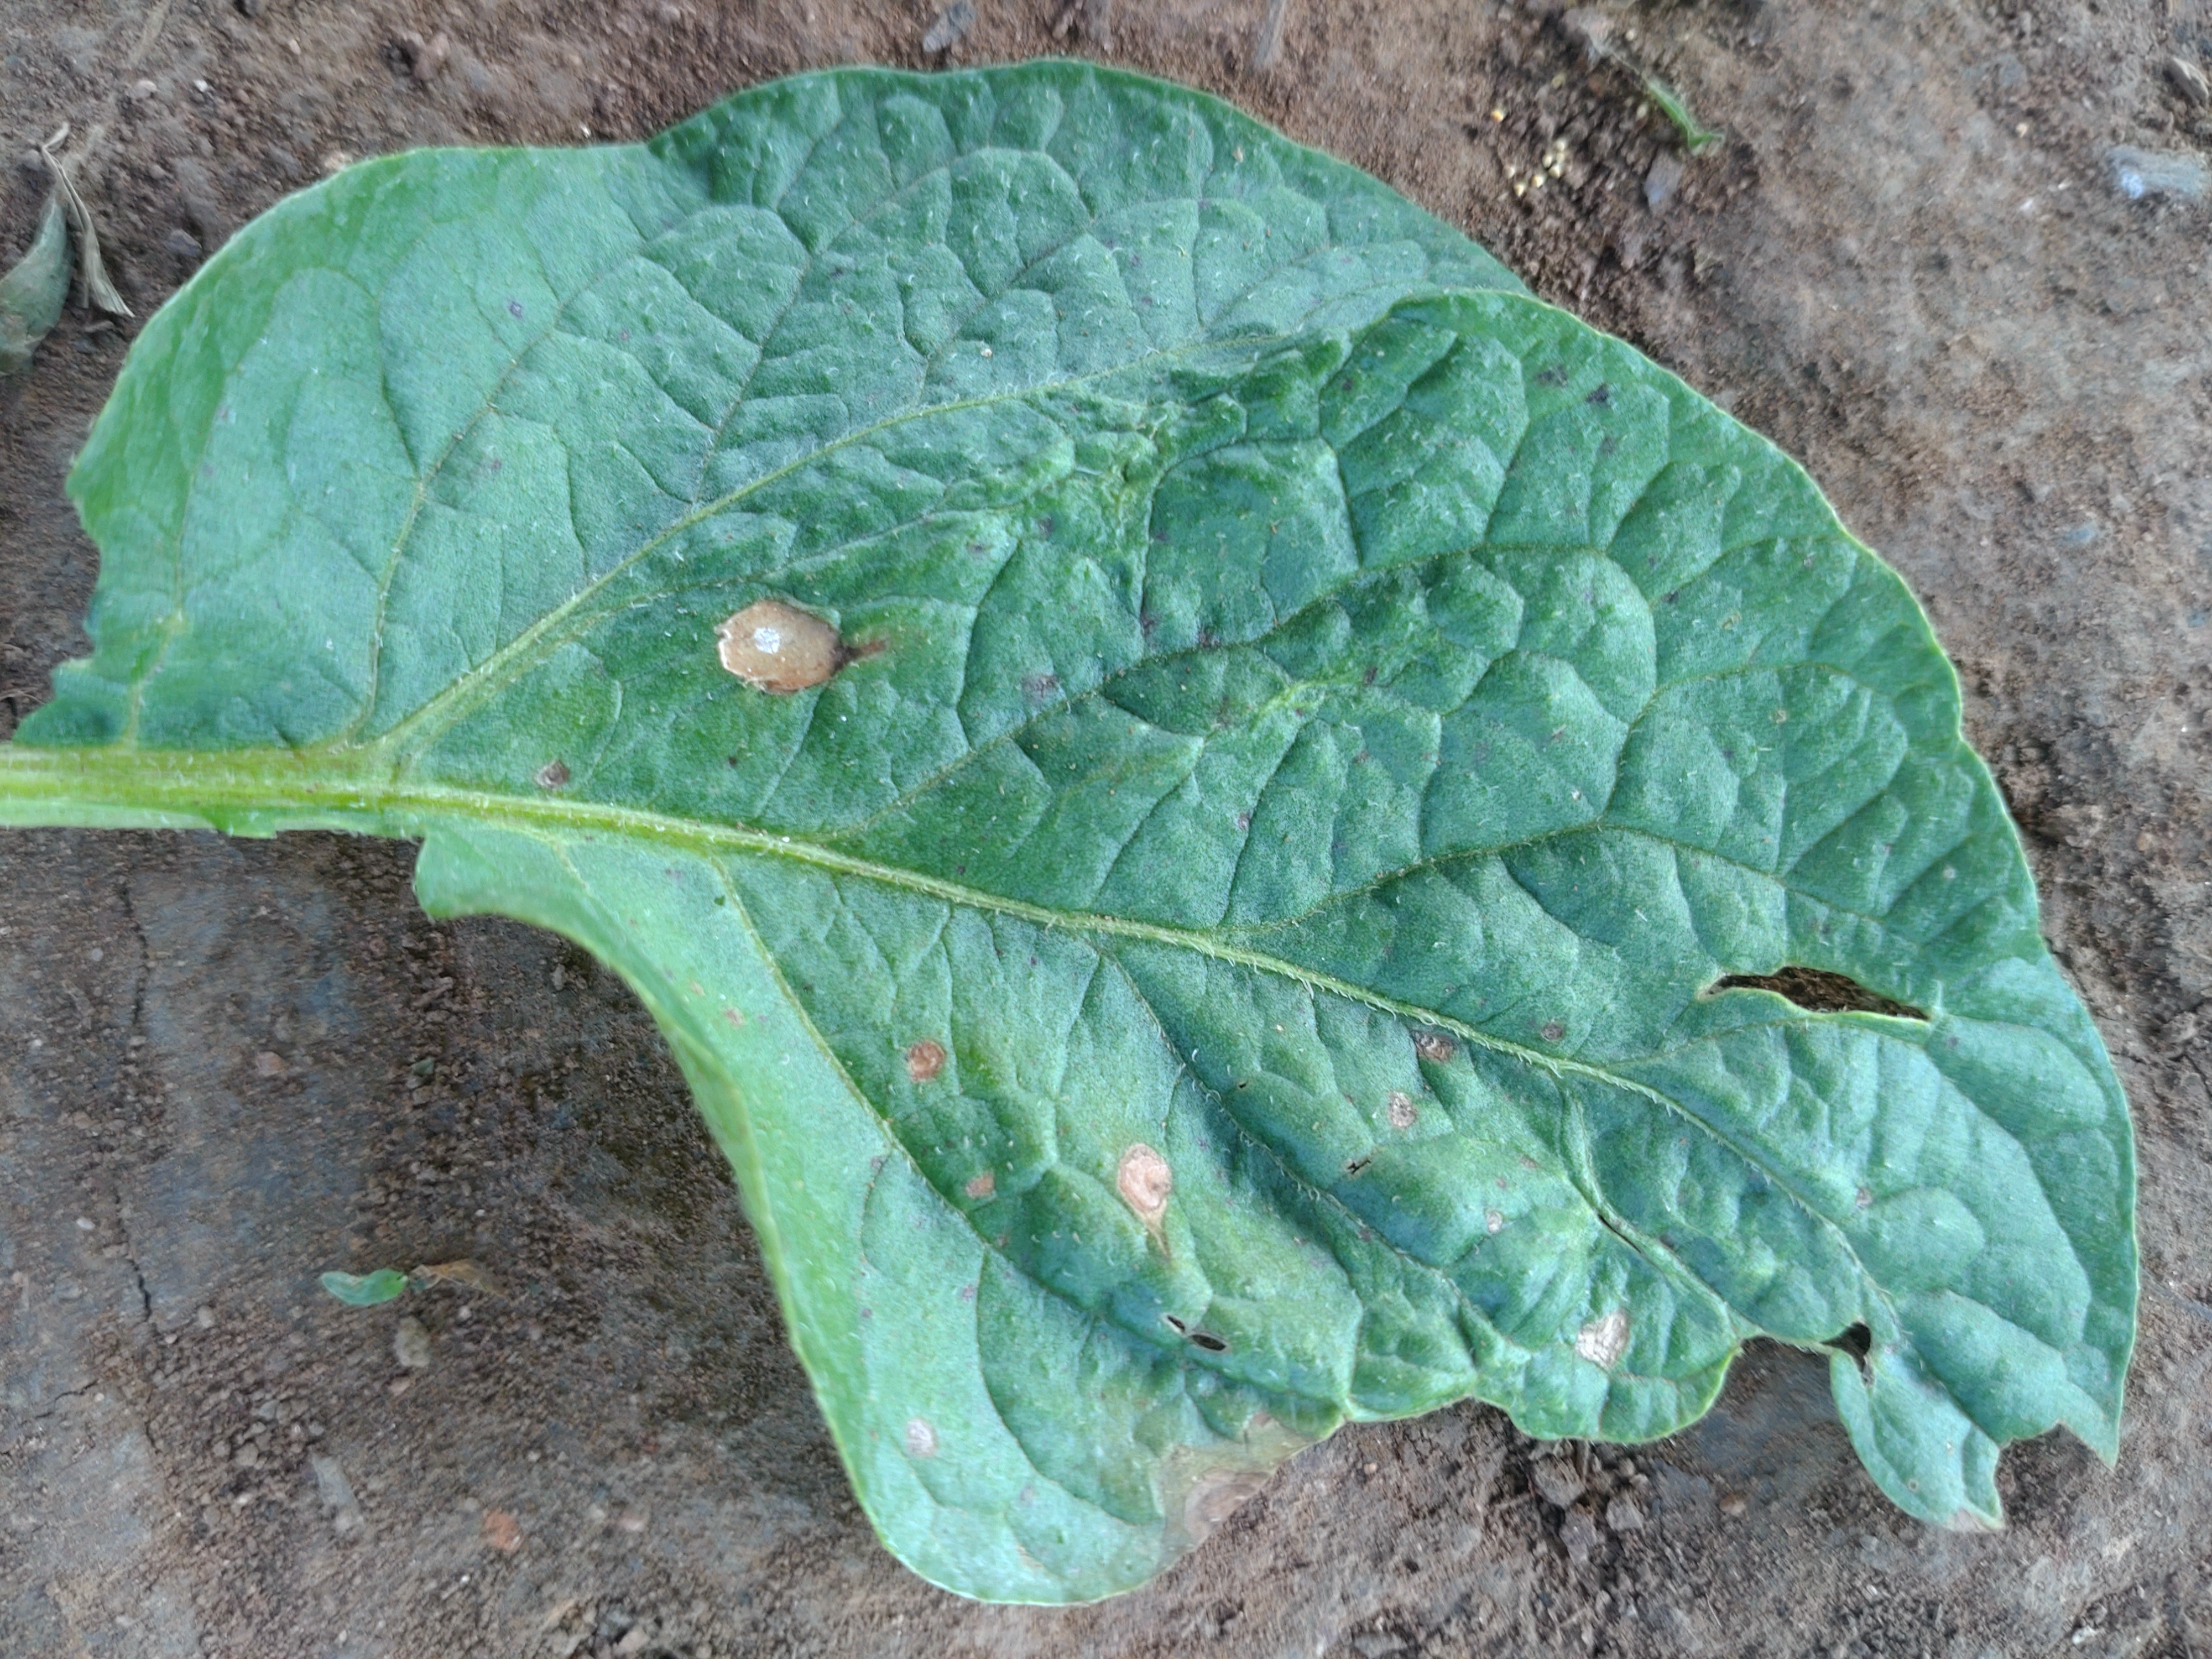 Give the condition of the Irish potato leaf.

early blight
